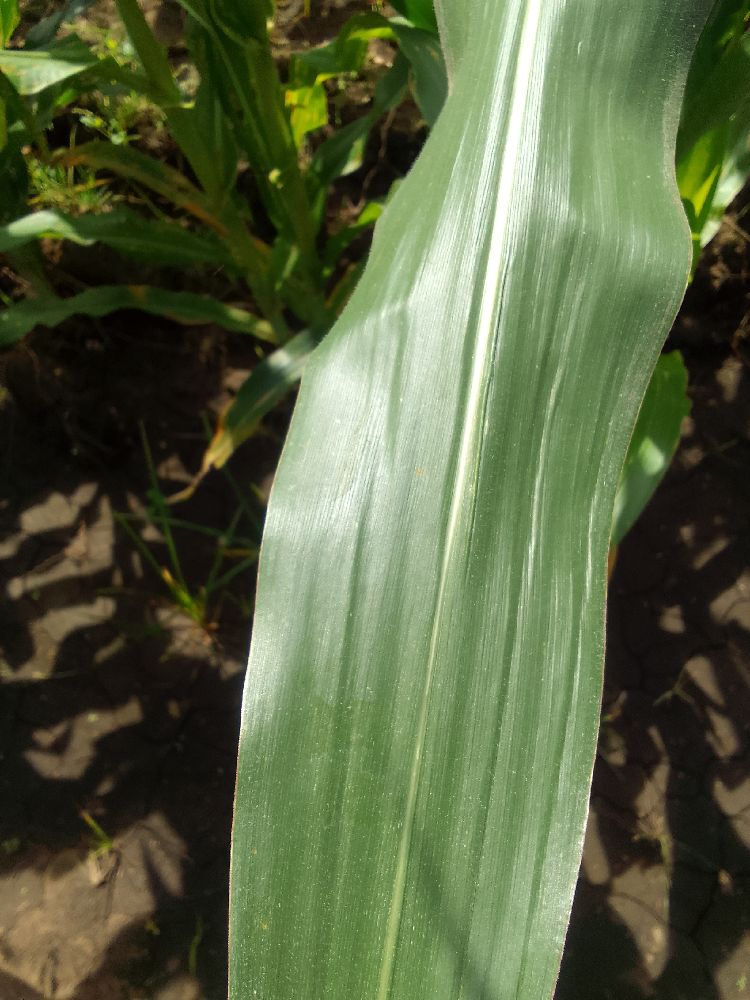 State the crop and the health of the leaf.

maize, healthy
